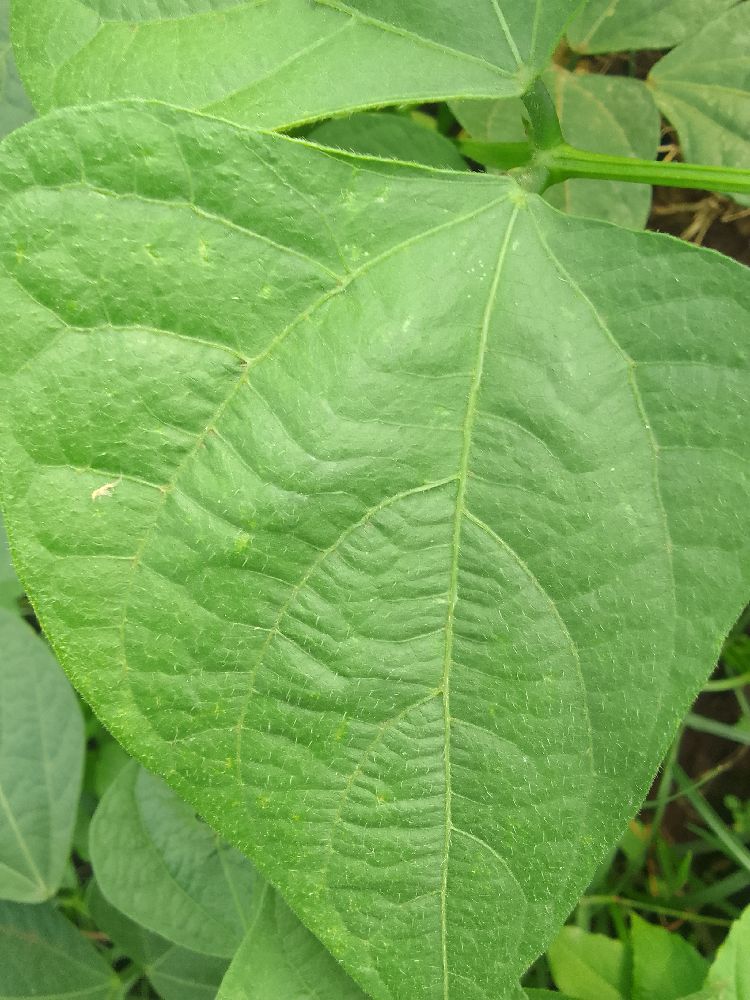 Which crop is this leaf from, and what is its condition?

common bean, healthy
